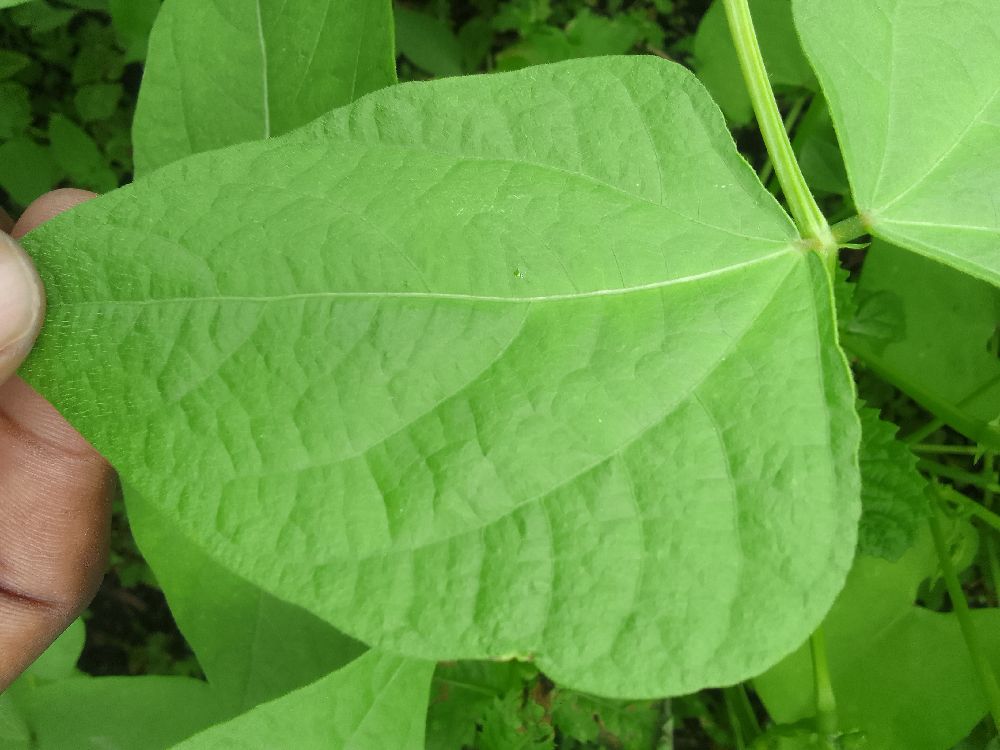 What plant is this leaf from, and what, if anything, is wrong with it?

common bean, healthy
